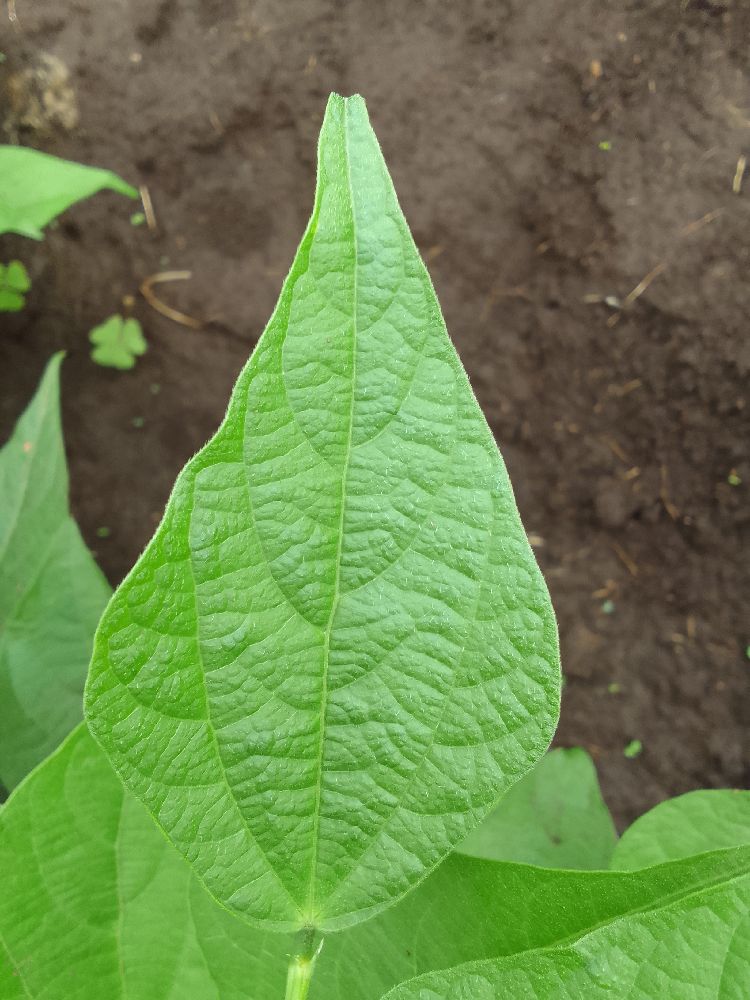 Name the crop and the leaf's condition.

common bean, healthy
